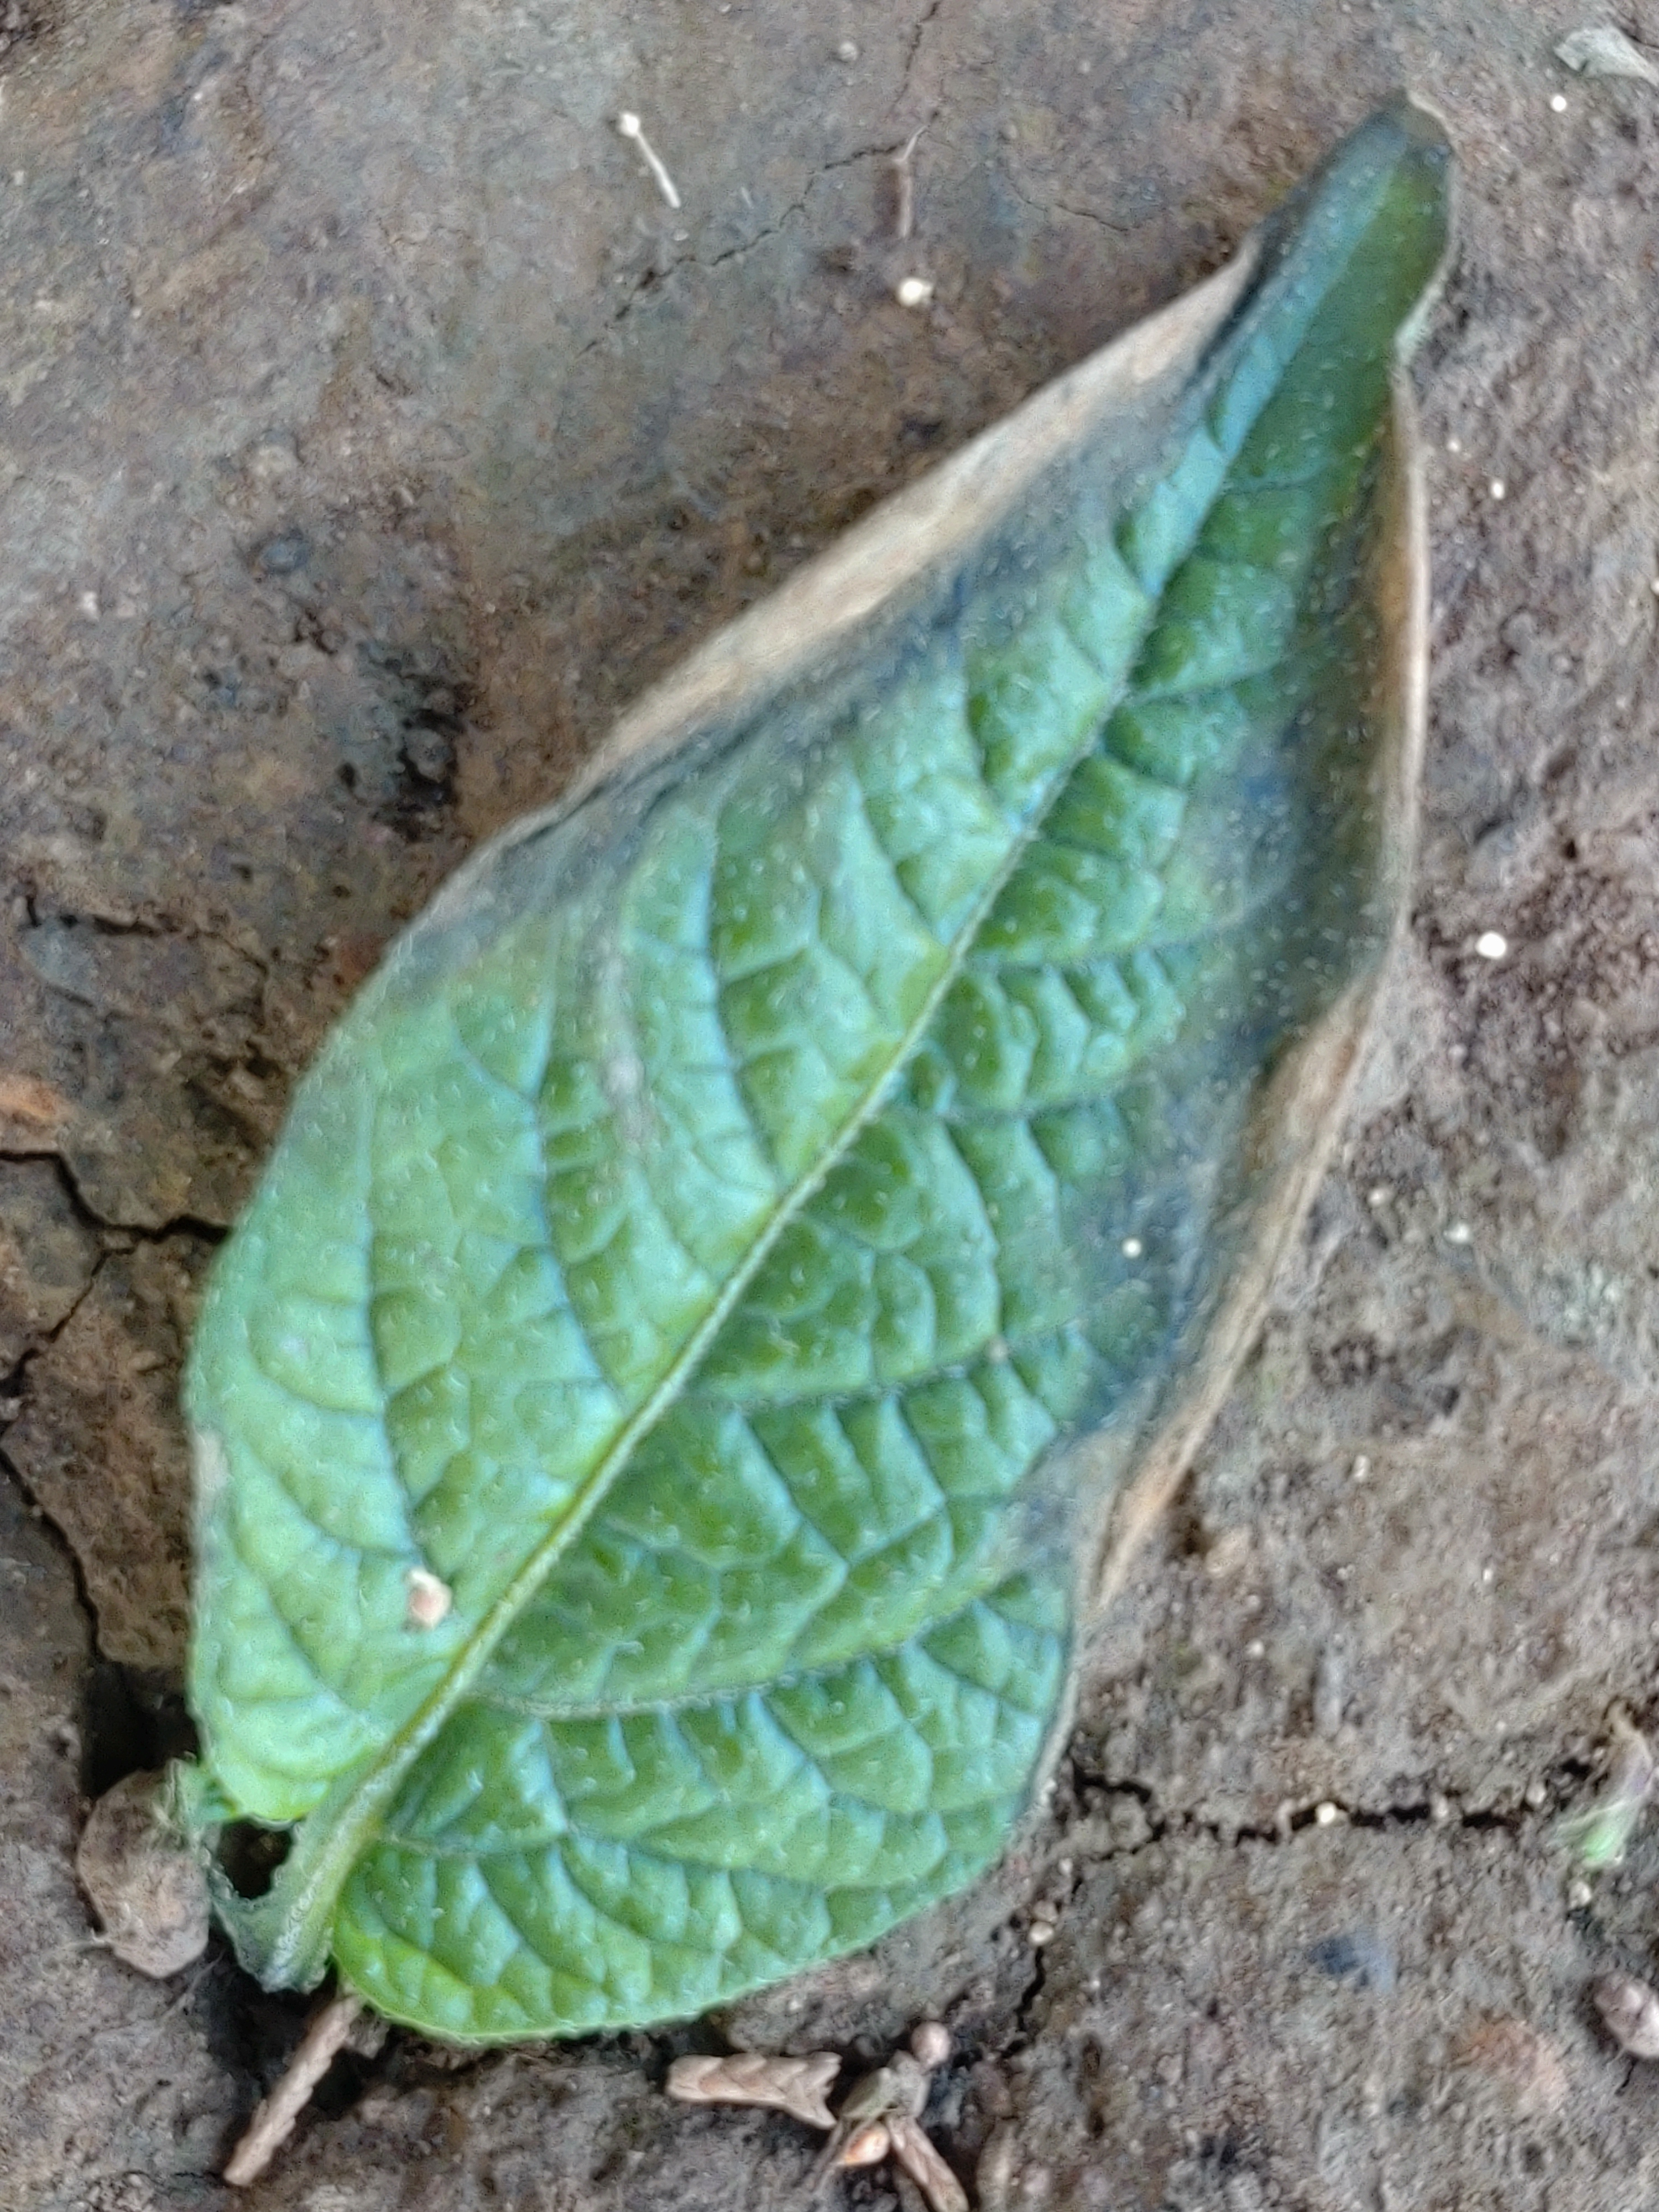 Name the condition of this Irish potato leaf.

early blight
